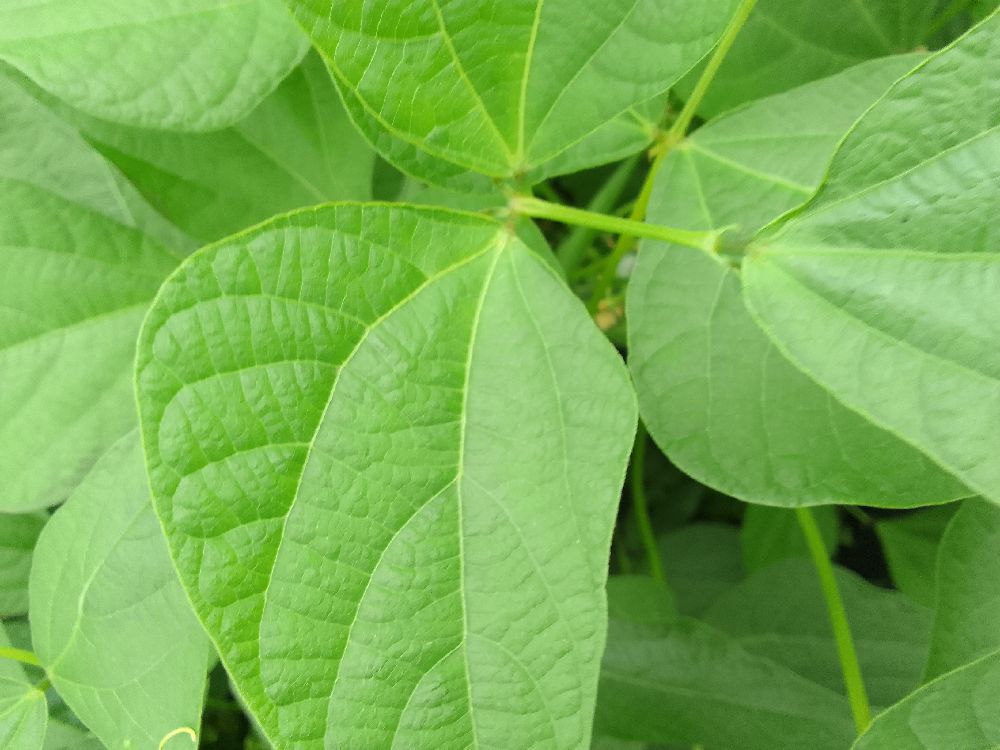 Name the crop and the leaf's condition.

common bean, healthy
